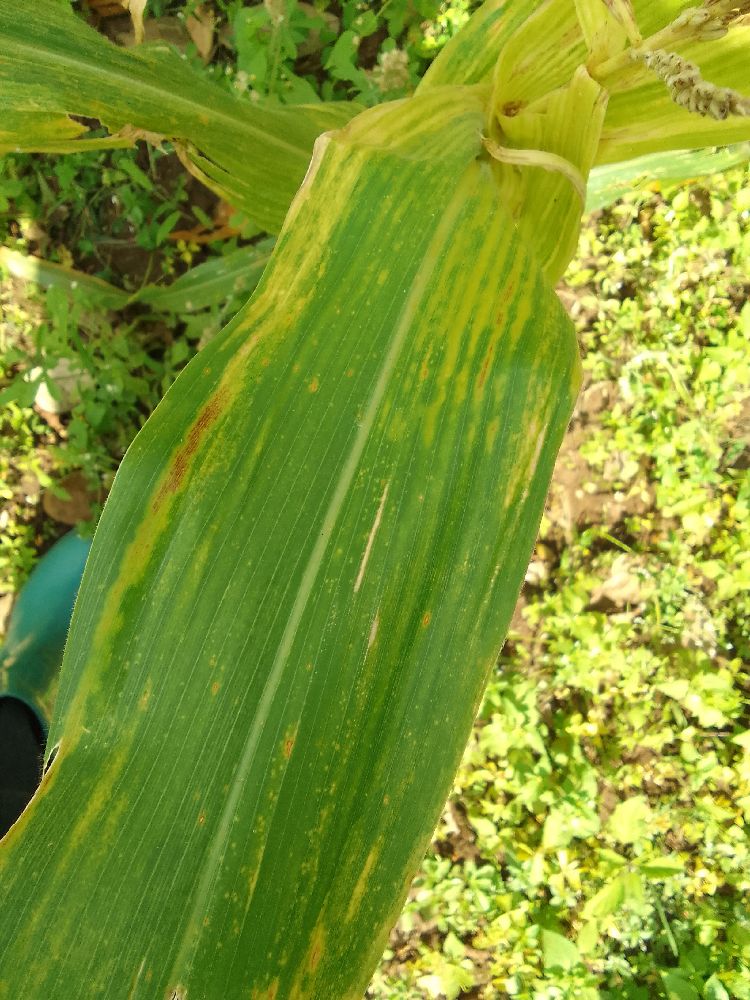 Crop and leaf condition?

maize, maize lethal necrosis
